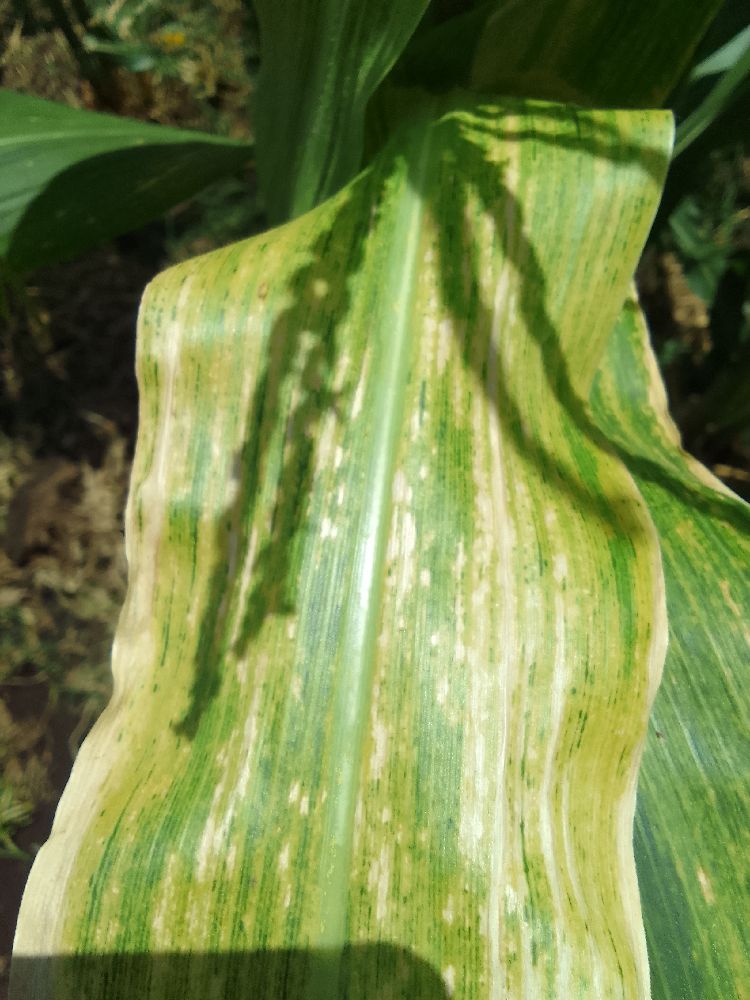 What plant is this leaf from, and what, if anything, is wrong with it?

maize, maize lethal necrosis
